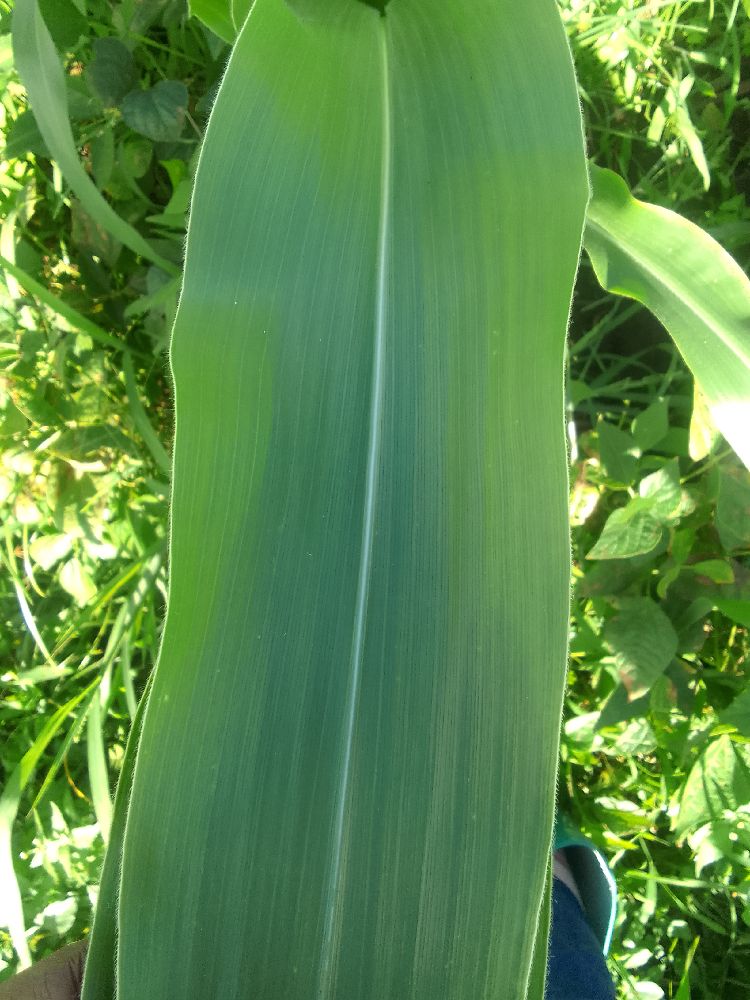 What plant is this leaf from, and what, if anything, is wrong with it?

maize, healthy
